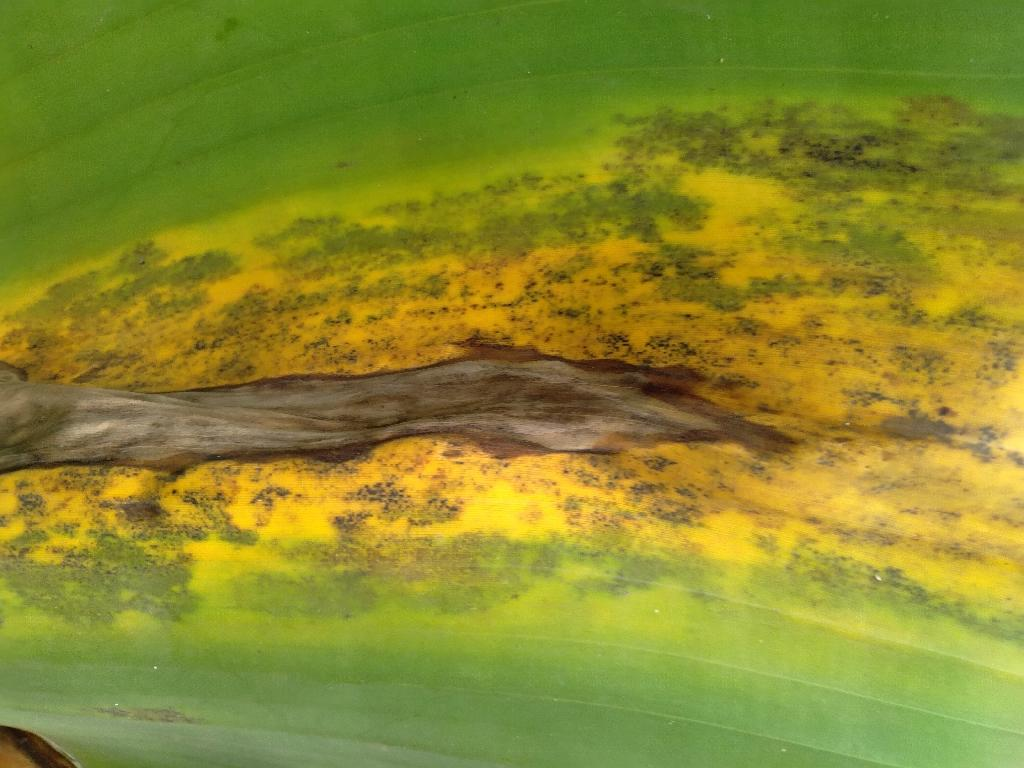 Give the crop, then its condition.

banana, black sigatoka
